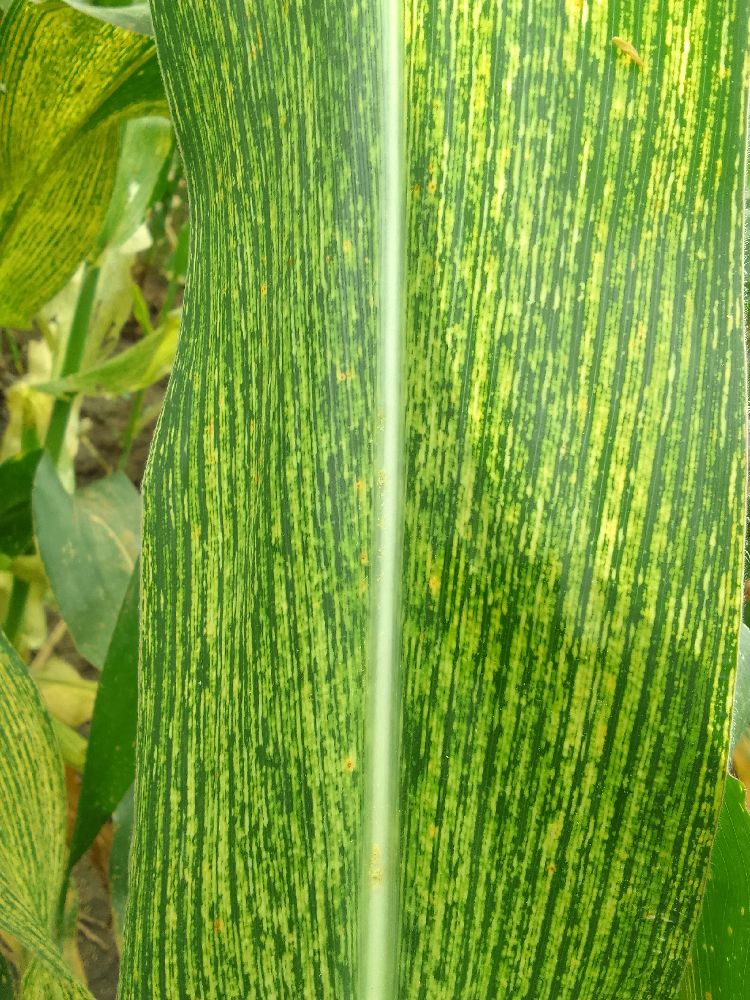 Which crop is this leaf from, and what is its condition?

maize, maize streak virus
